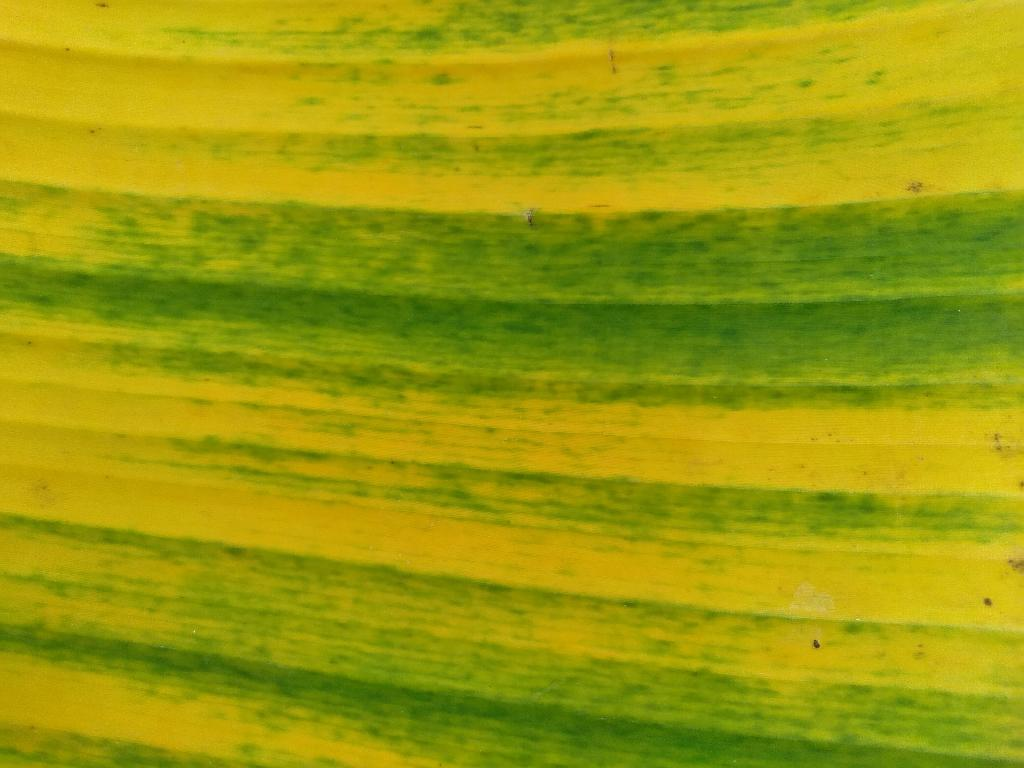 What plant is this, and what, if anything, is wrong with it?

banana, fusarium wilt race 1
